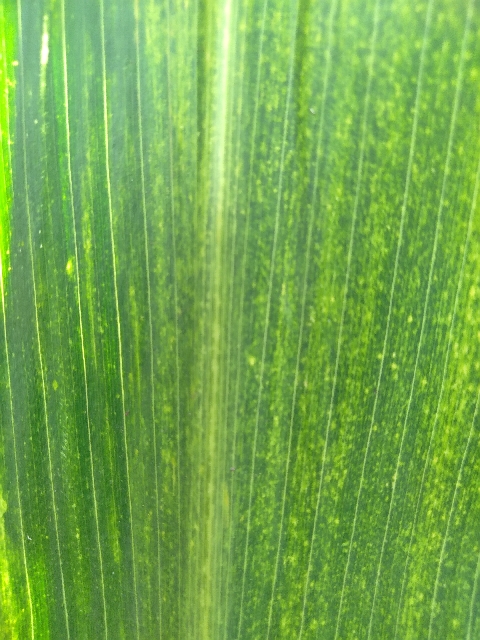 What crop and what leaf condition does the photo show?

maize, maize lethal necrosis
